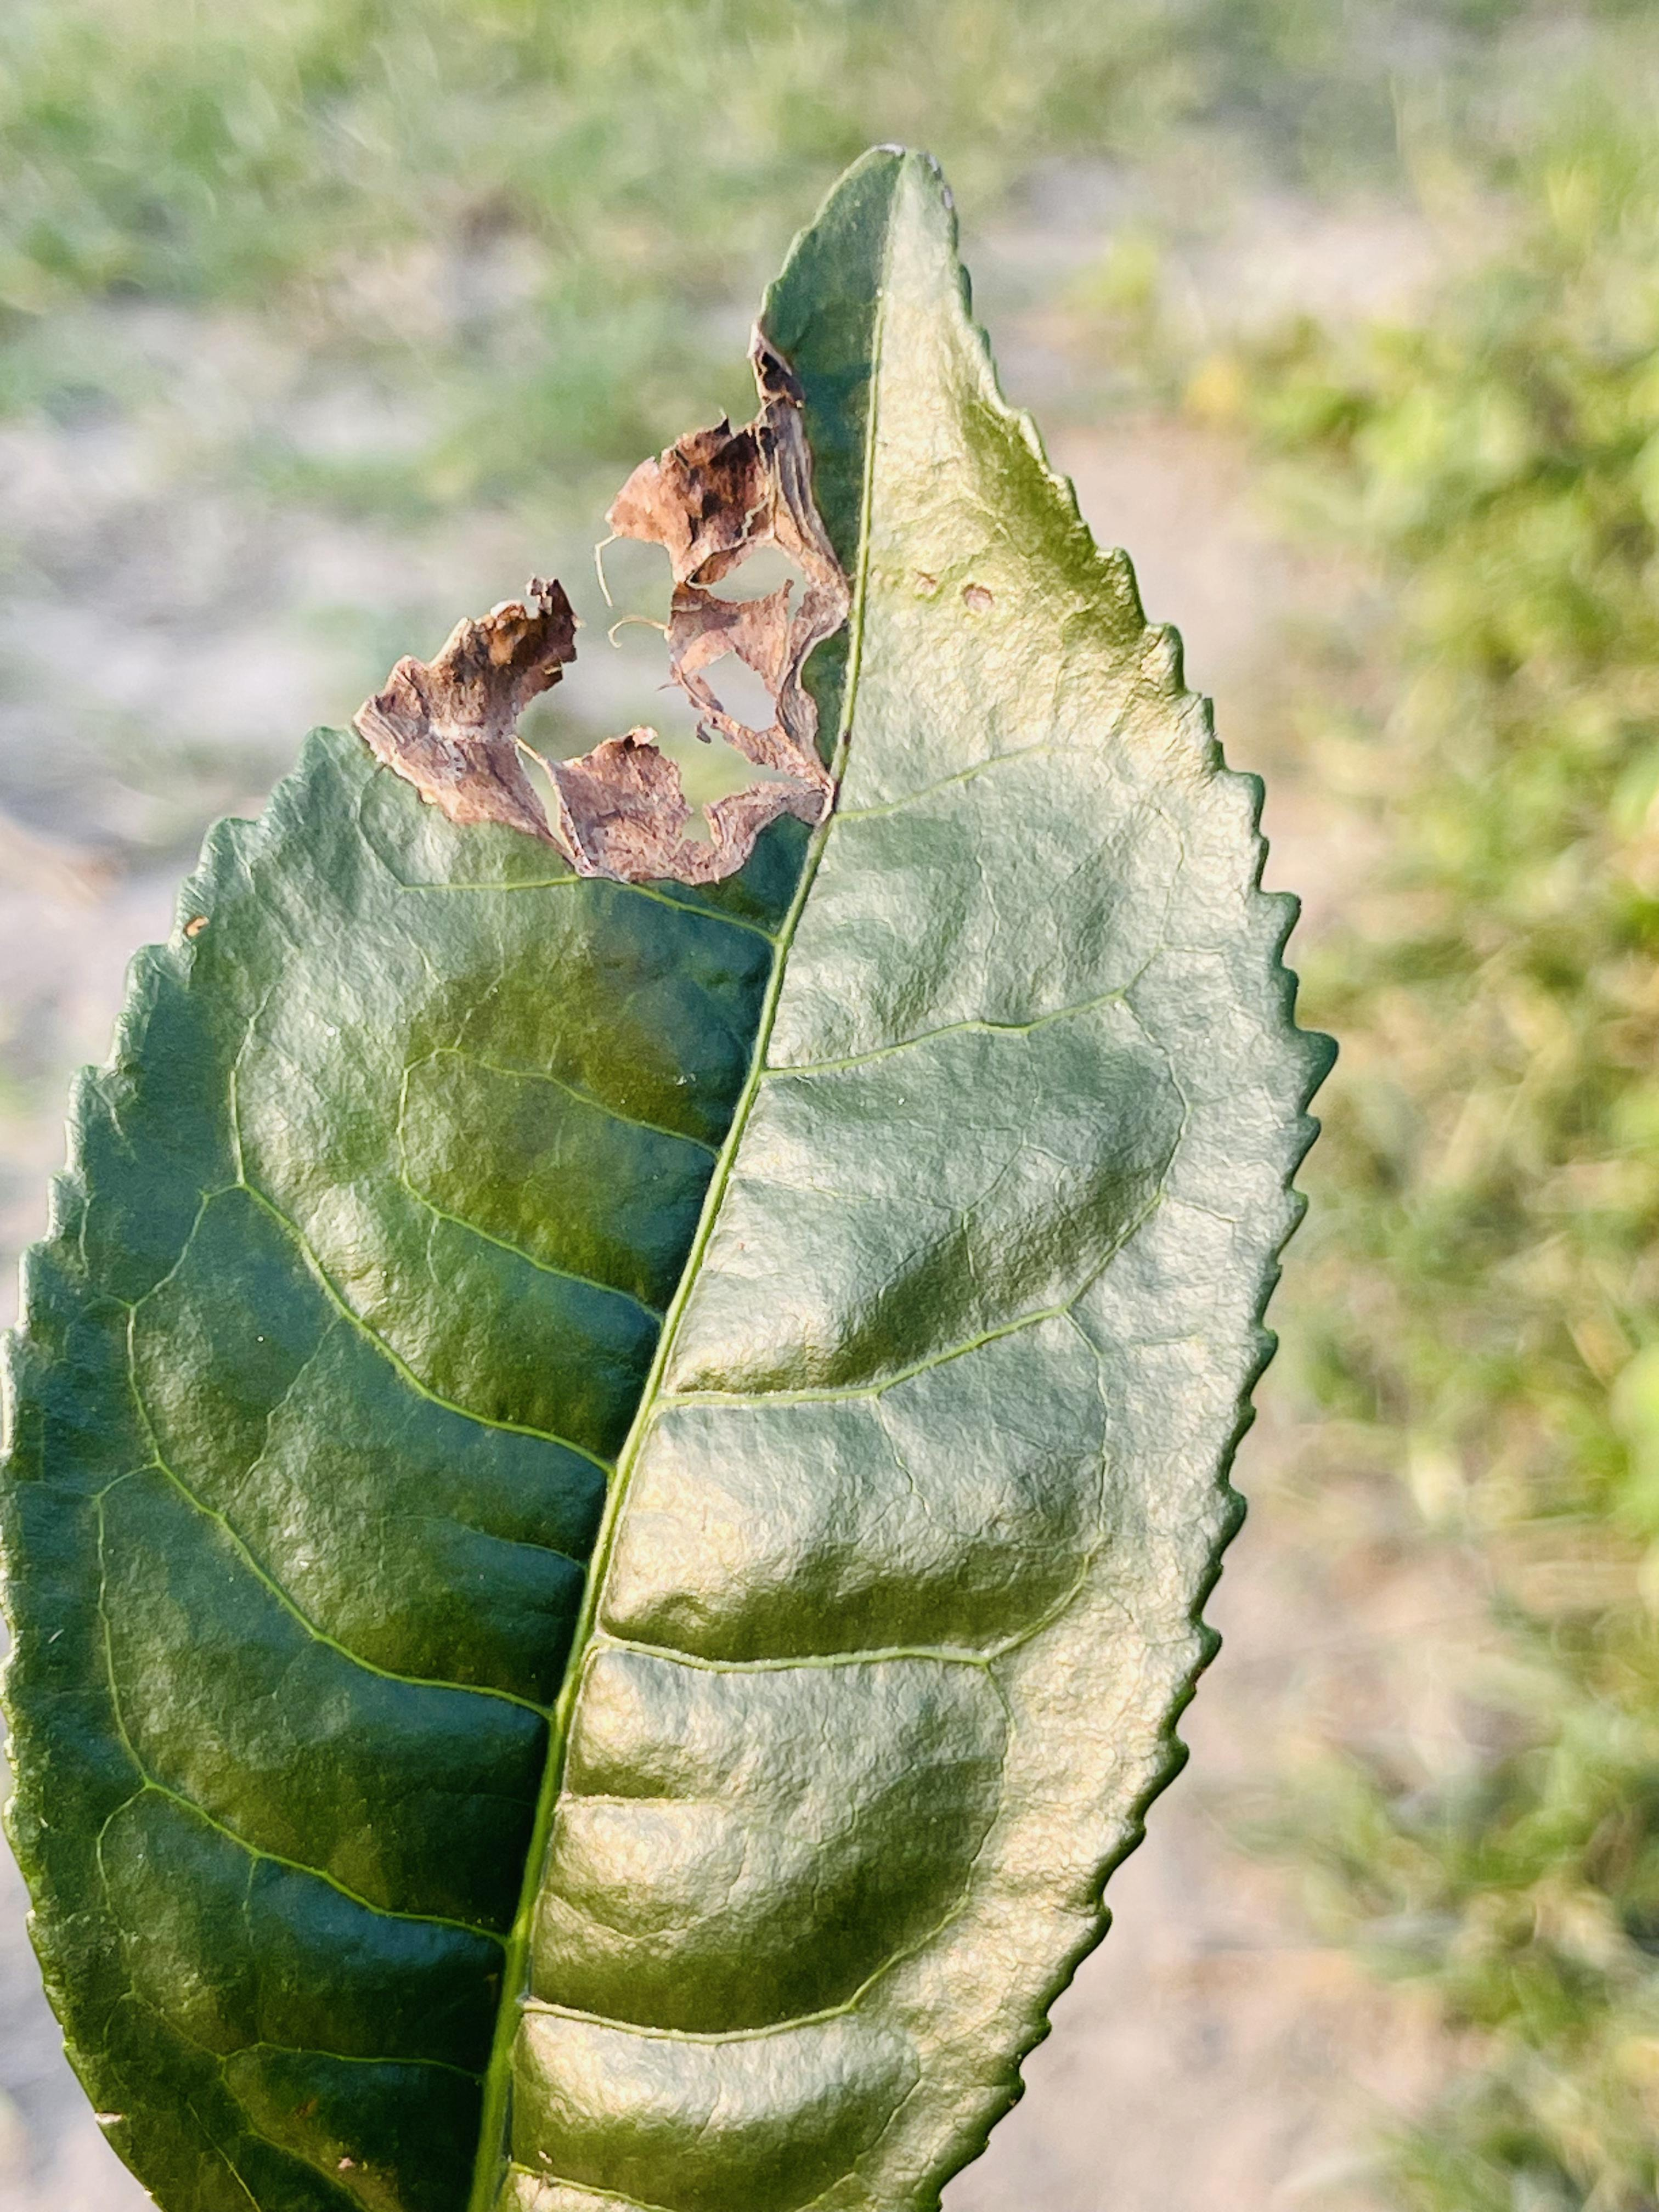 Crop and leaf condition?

tea, blight
